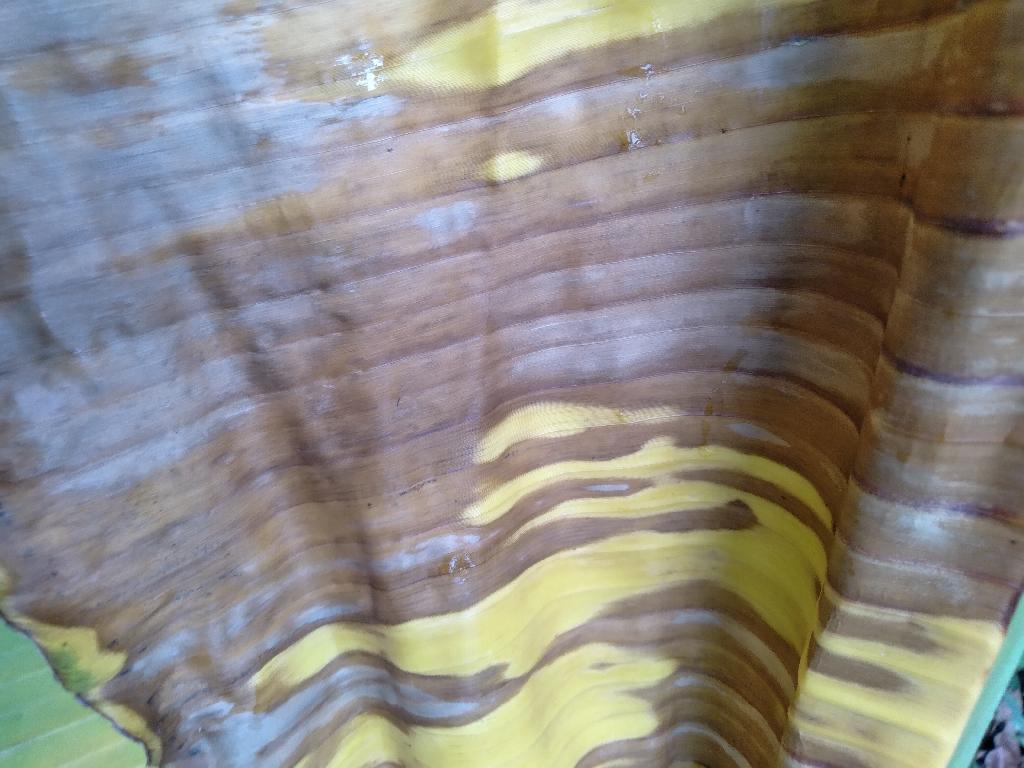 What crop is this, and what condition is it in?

banana, fusarium wilt race 1
